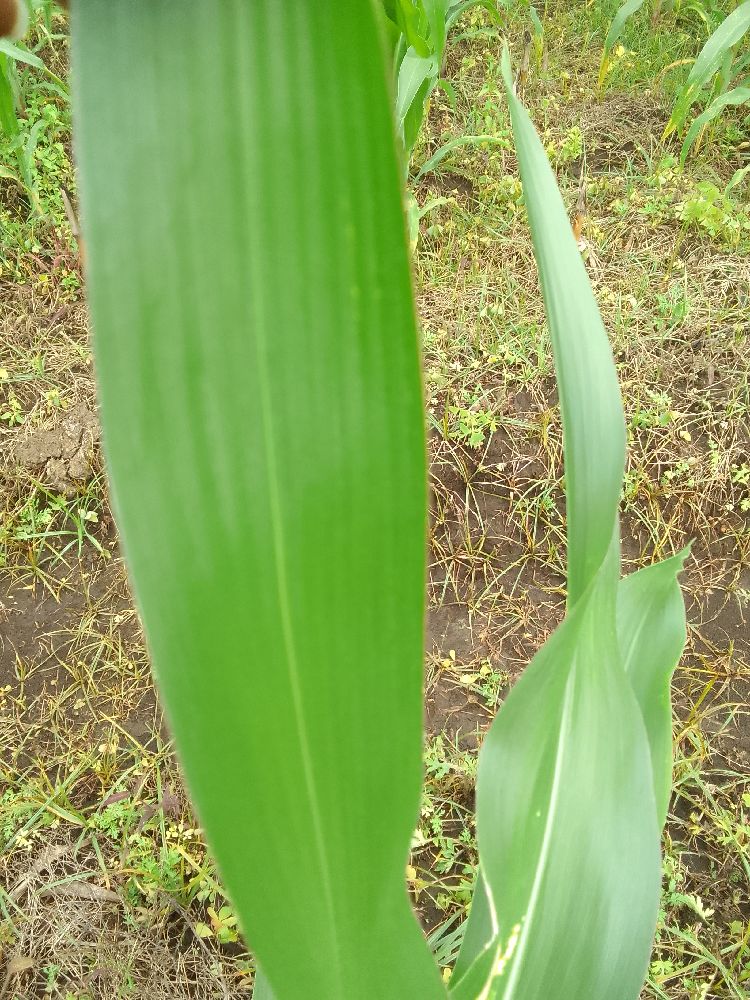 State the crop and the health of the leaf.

maize, healthy
